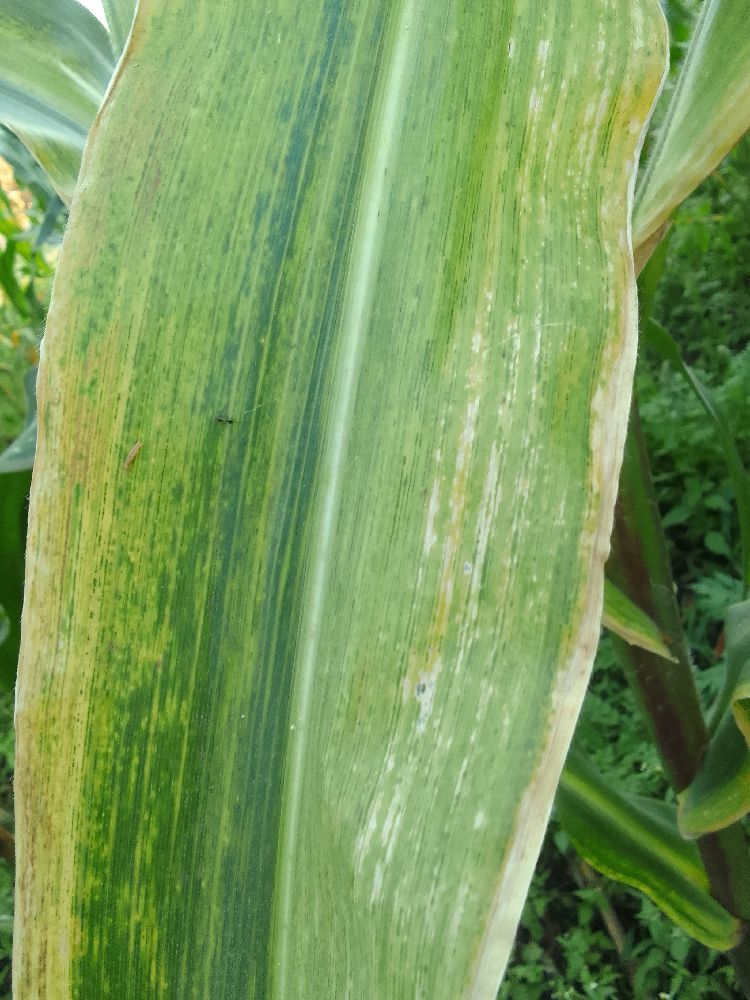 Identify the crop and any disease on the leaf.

maize, maize lethal necrosis
